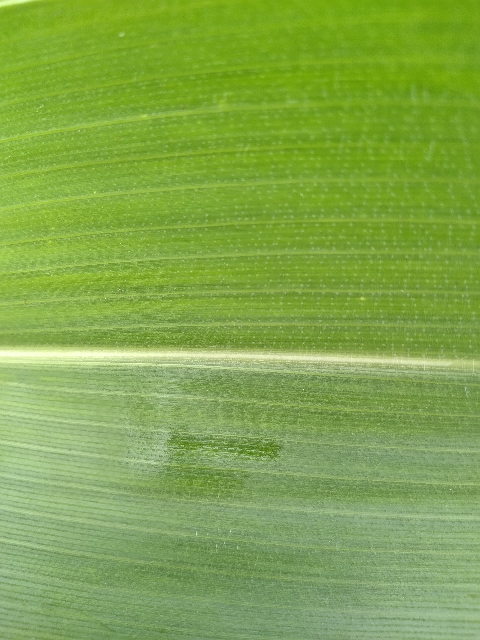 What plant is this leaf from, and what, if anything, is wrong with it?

maize, healthy
